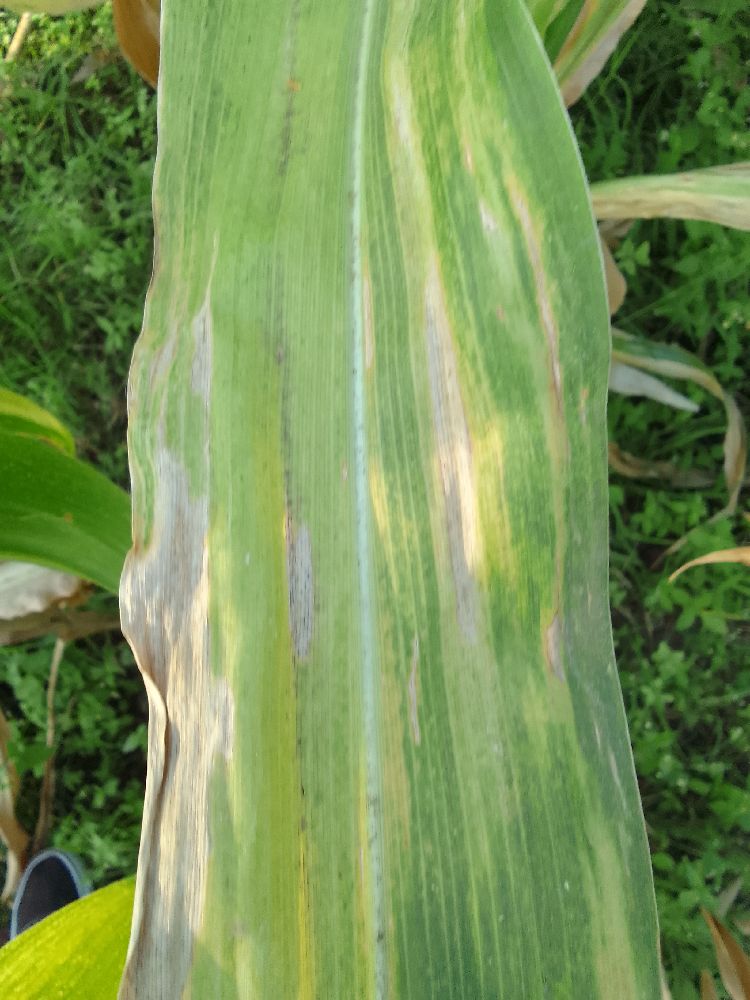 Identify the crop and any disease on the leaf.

maize, maize lethal necrosis
